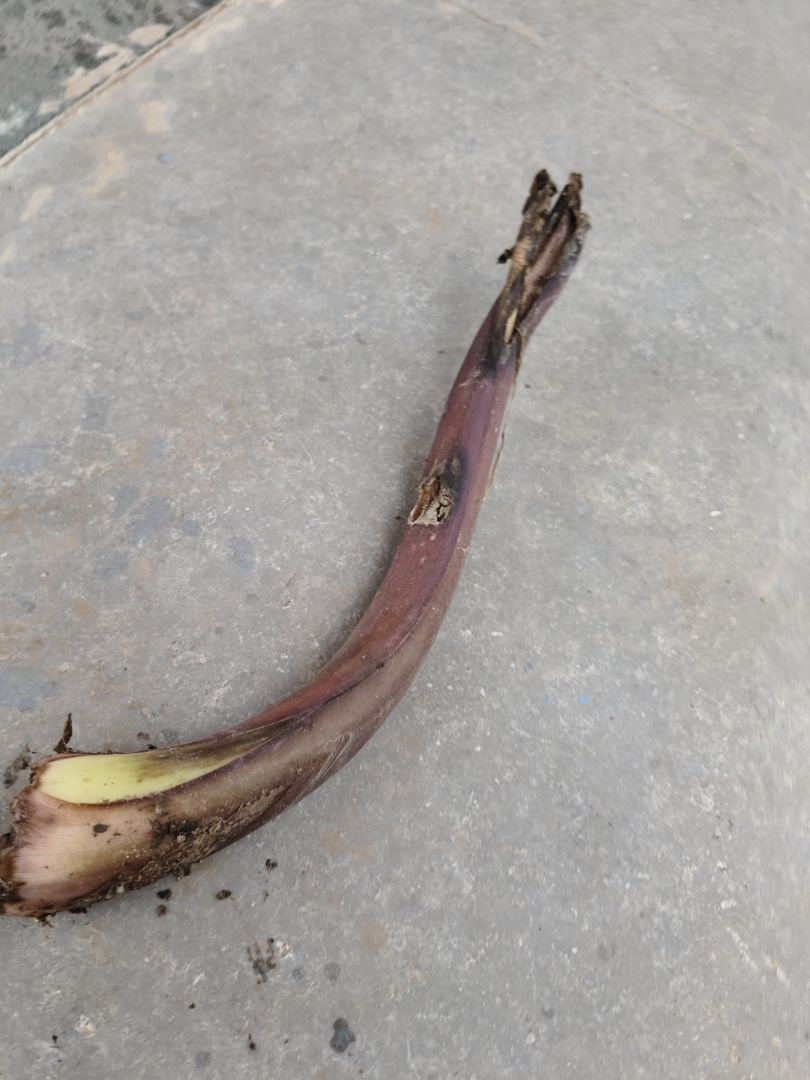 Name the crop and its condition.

taro, root rot
